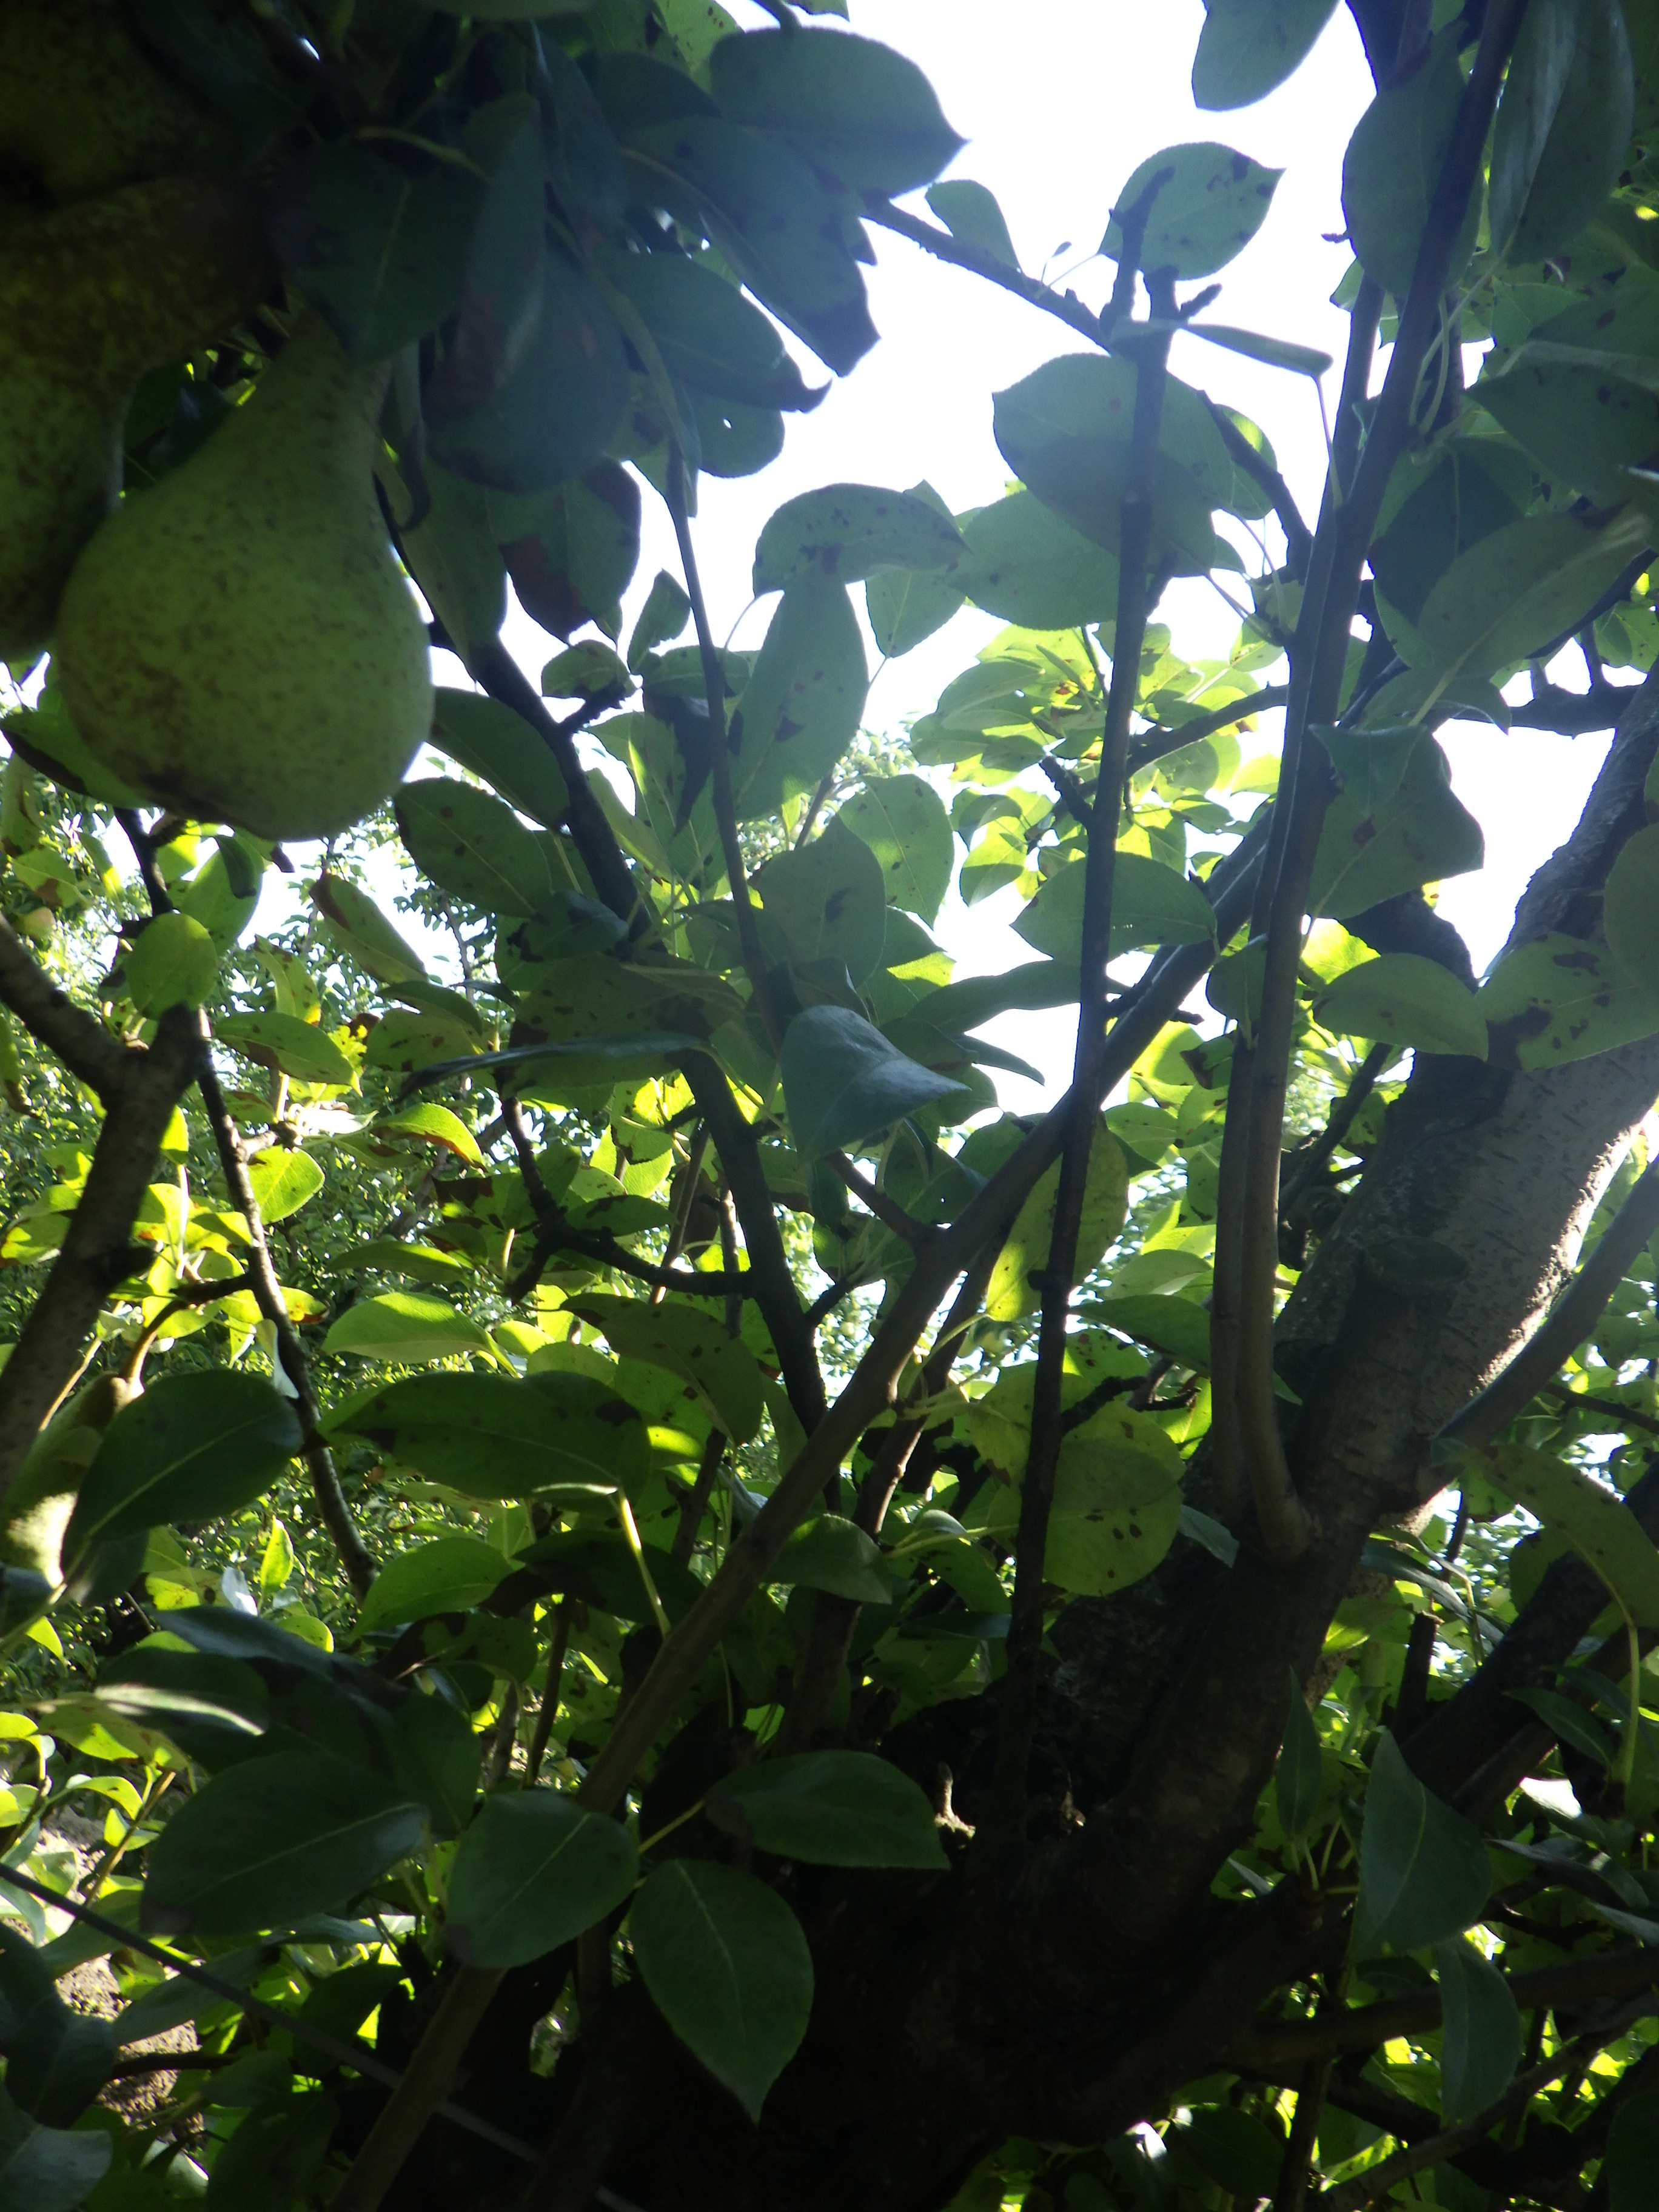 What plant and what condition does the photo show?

pear, black spot, chemical damage
